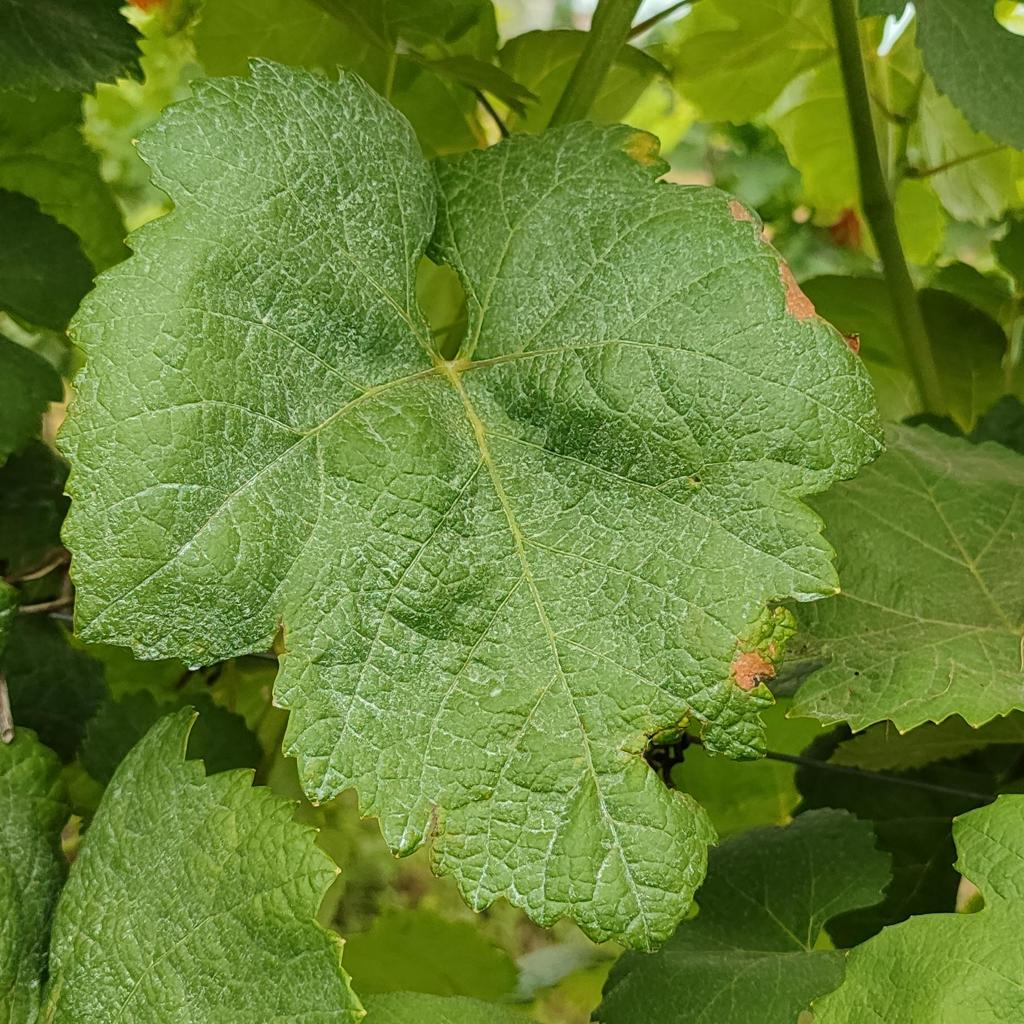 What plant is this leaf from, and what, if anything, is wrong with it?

grapevine, downy mildew
